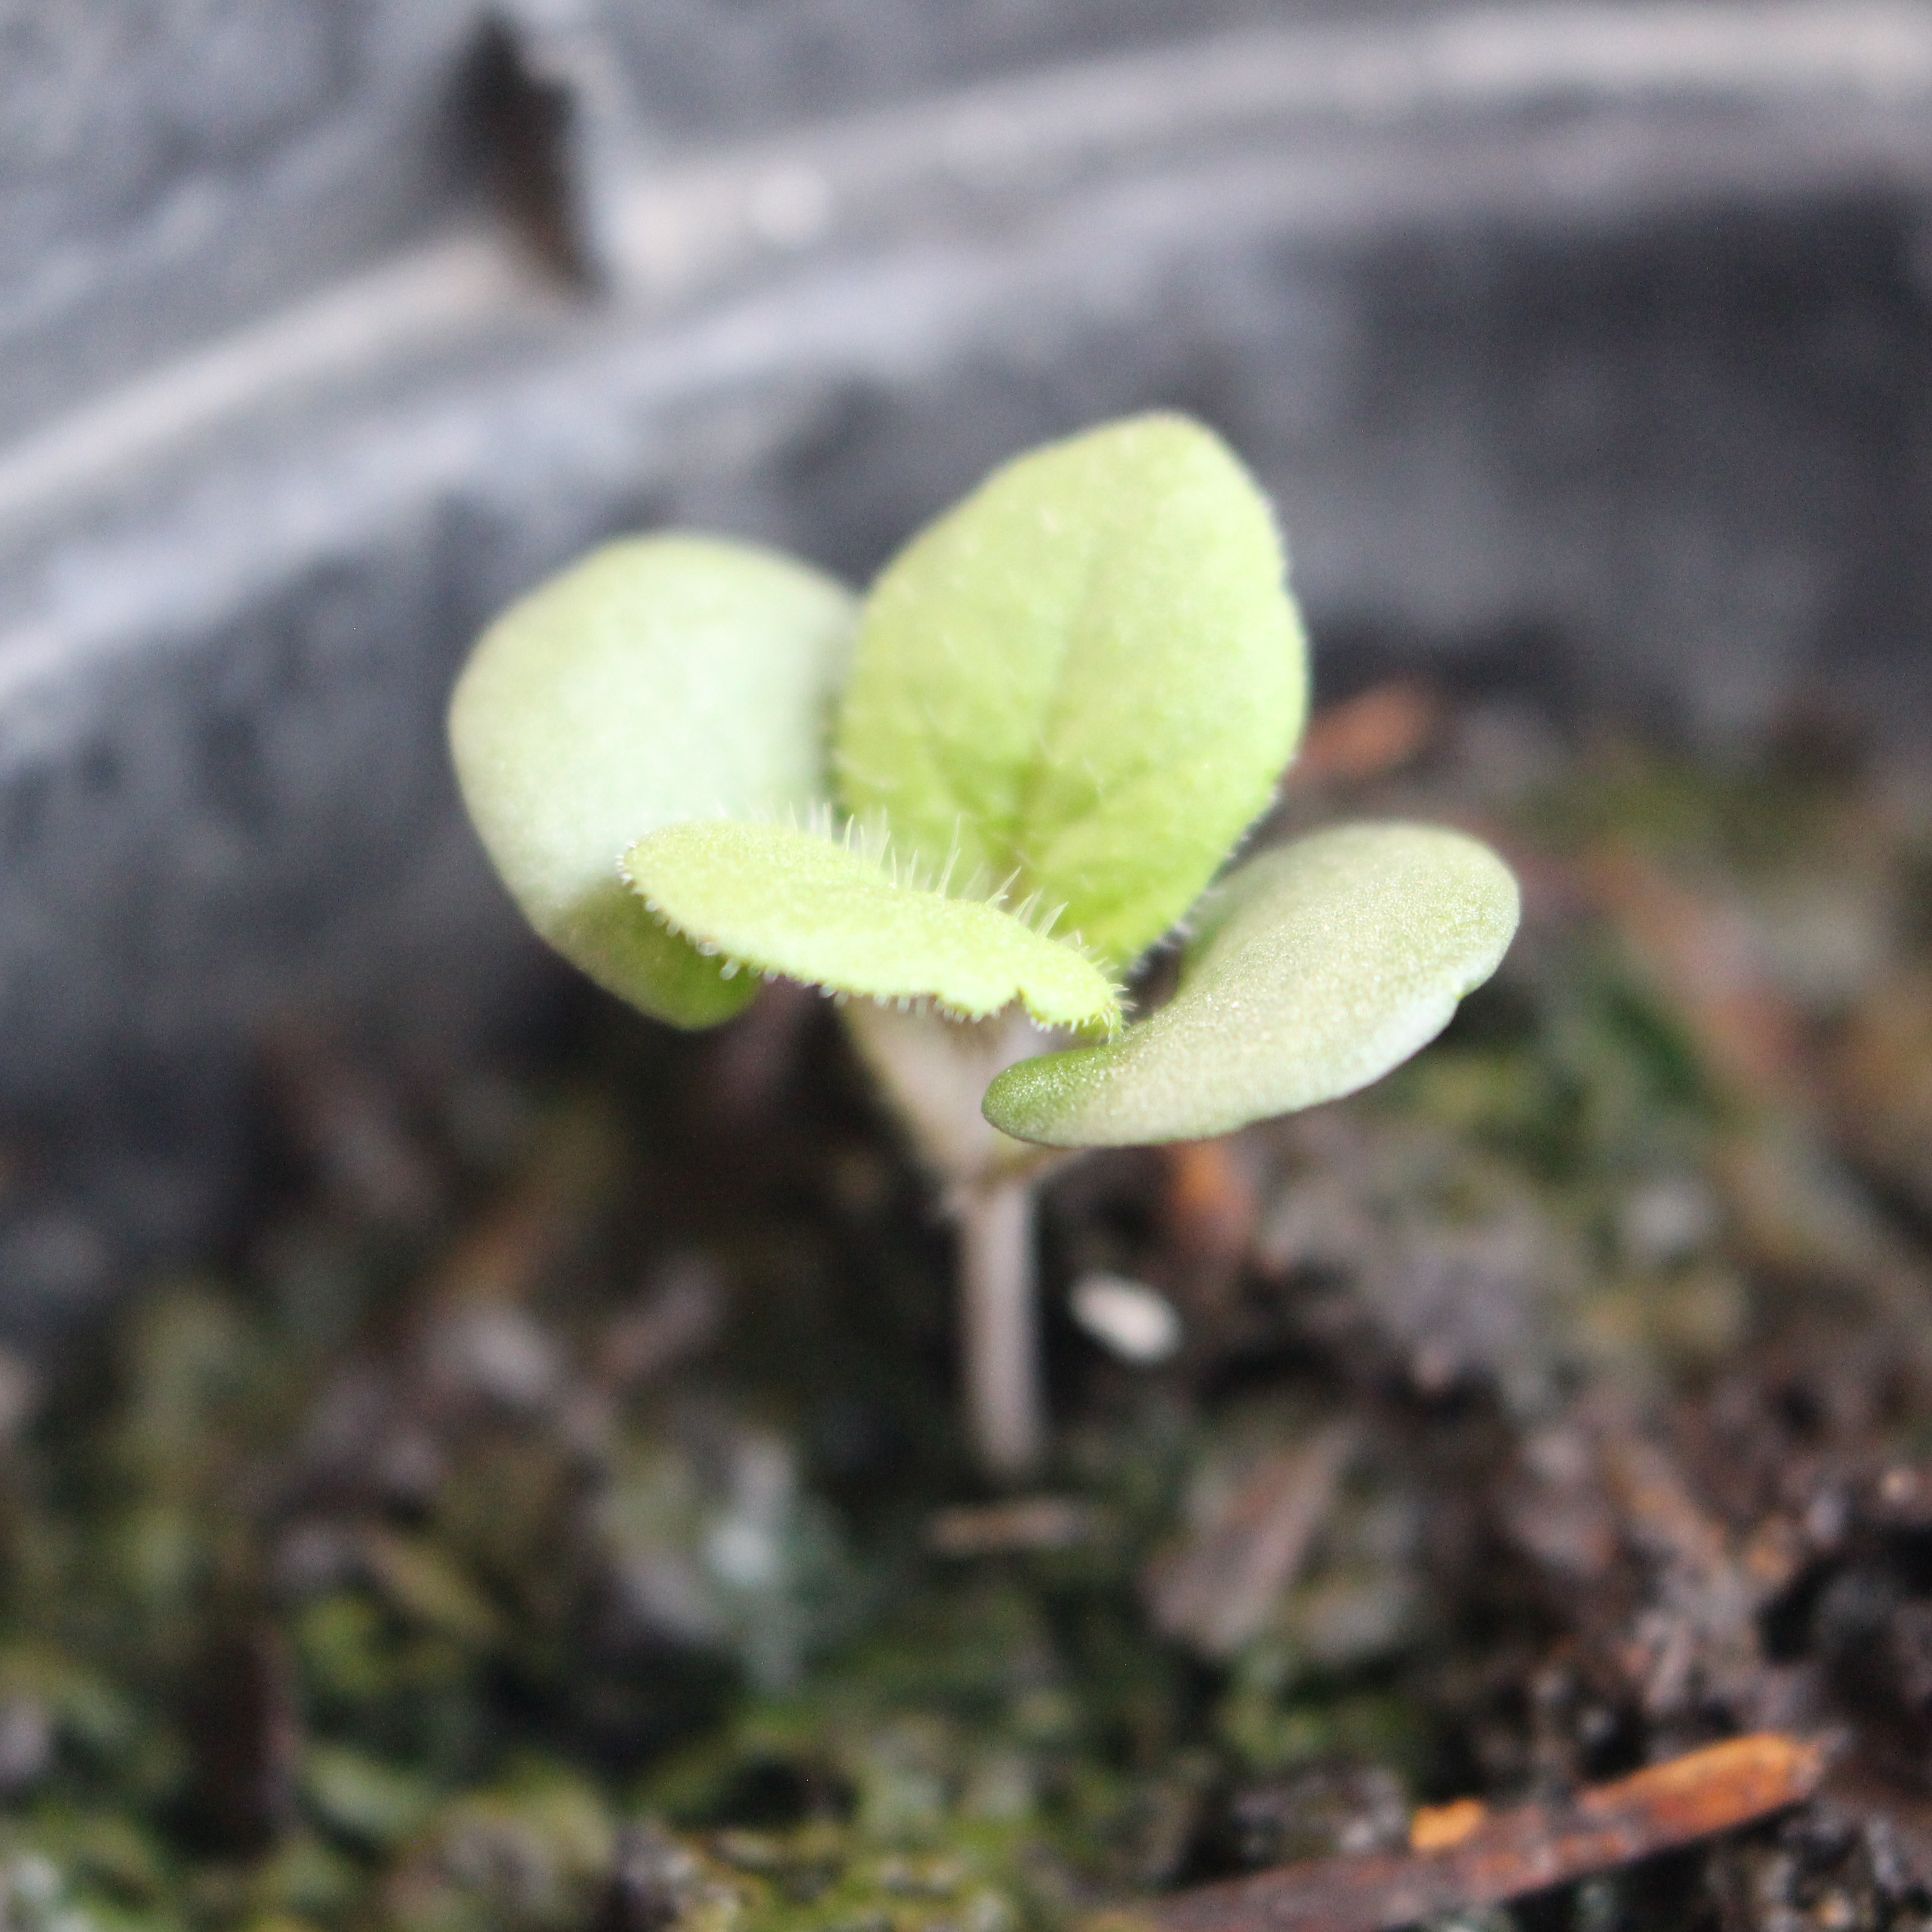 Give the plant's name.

Veronica persica
